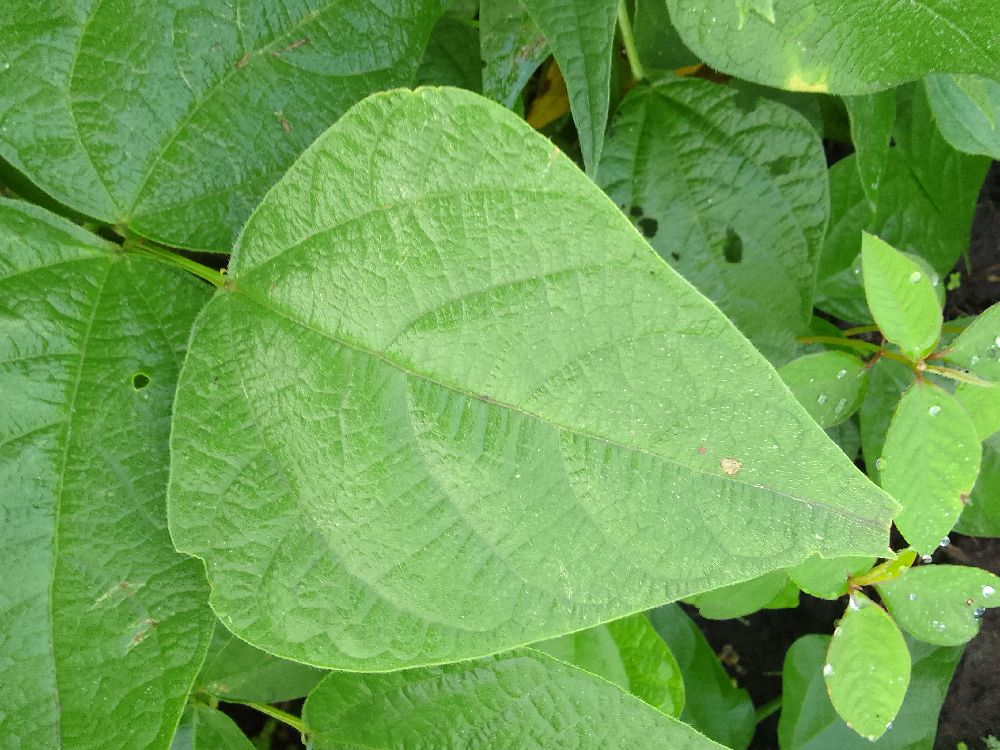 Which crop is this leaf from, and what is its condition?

common bean, healthy
